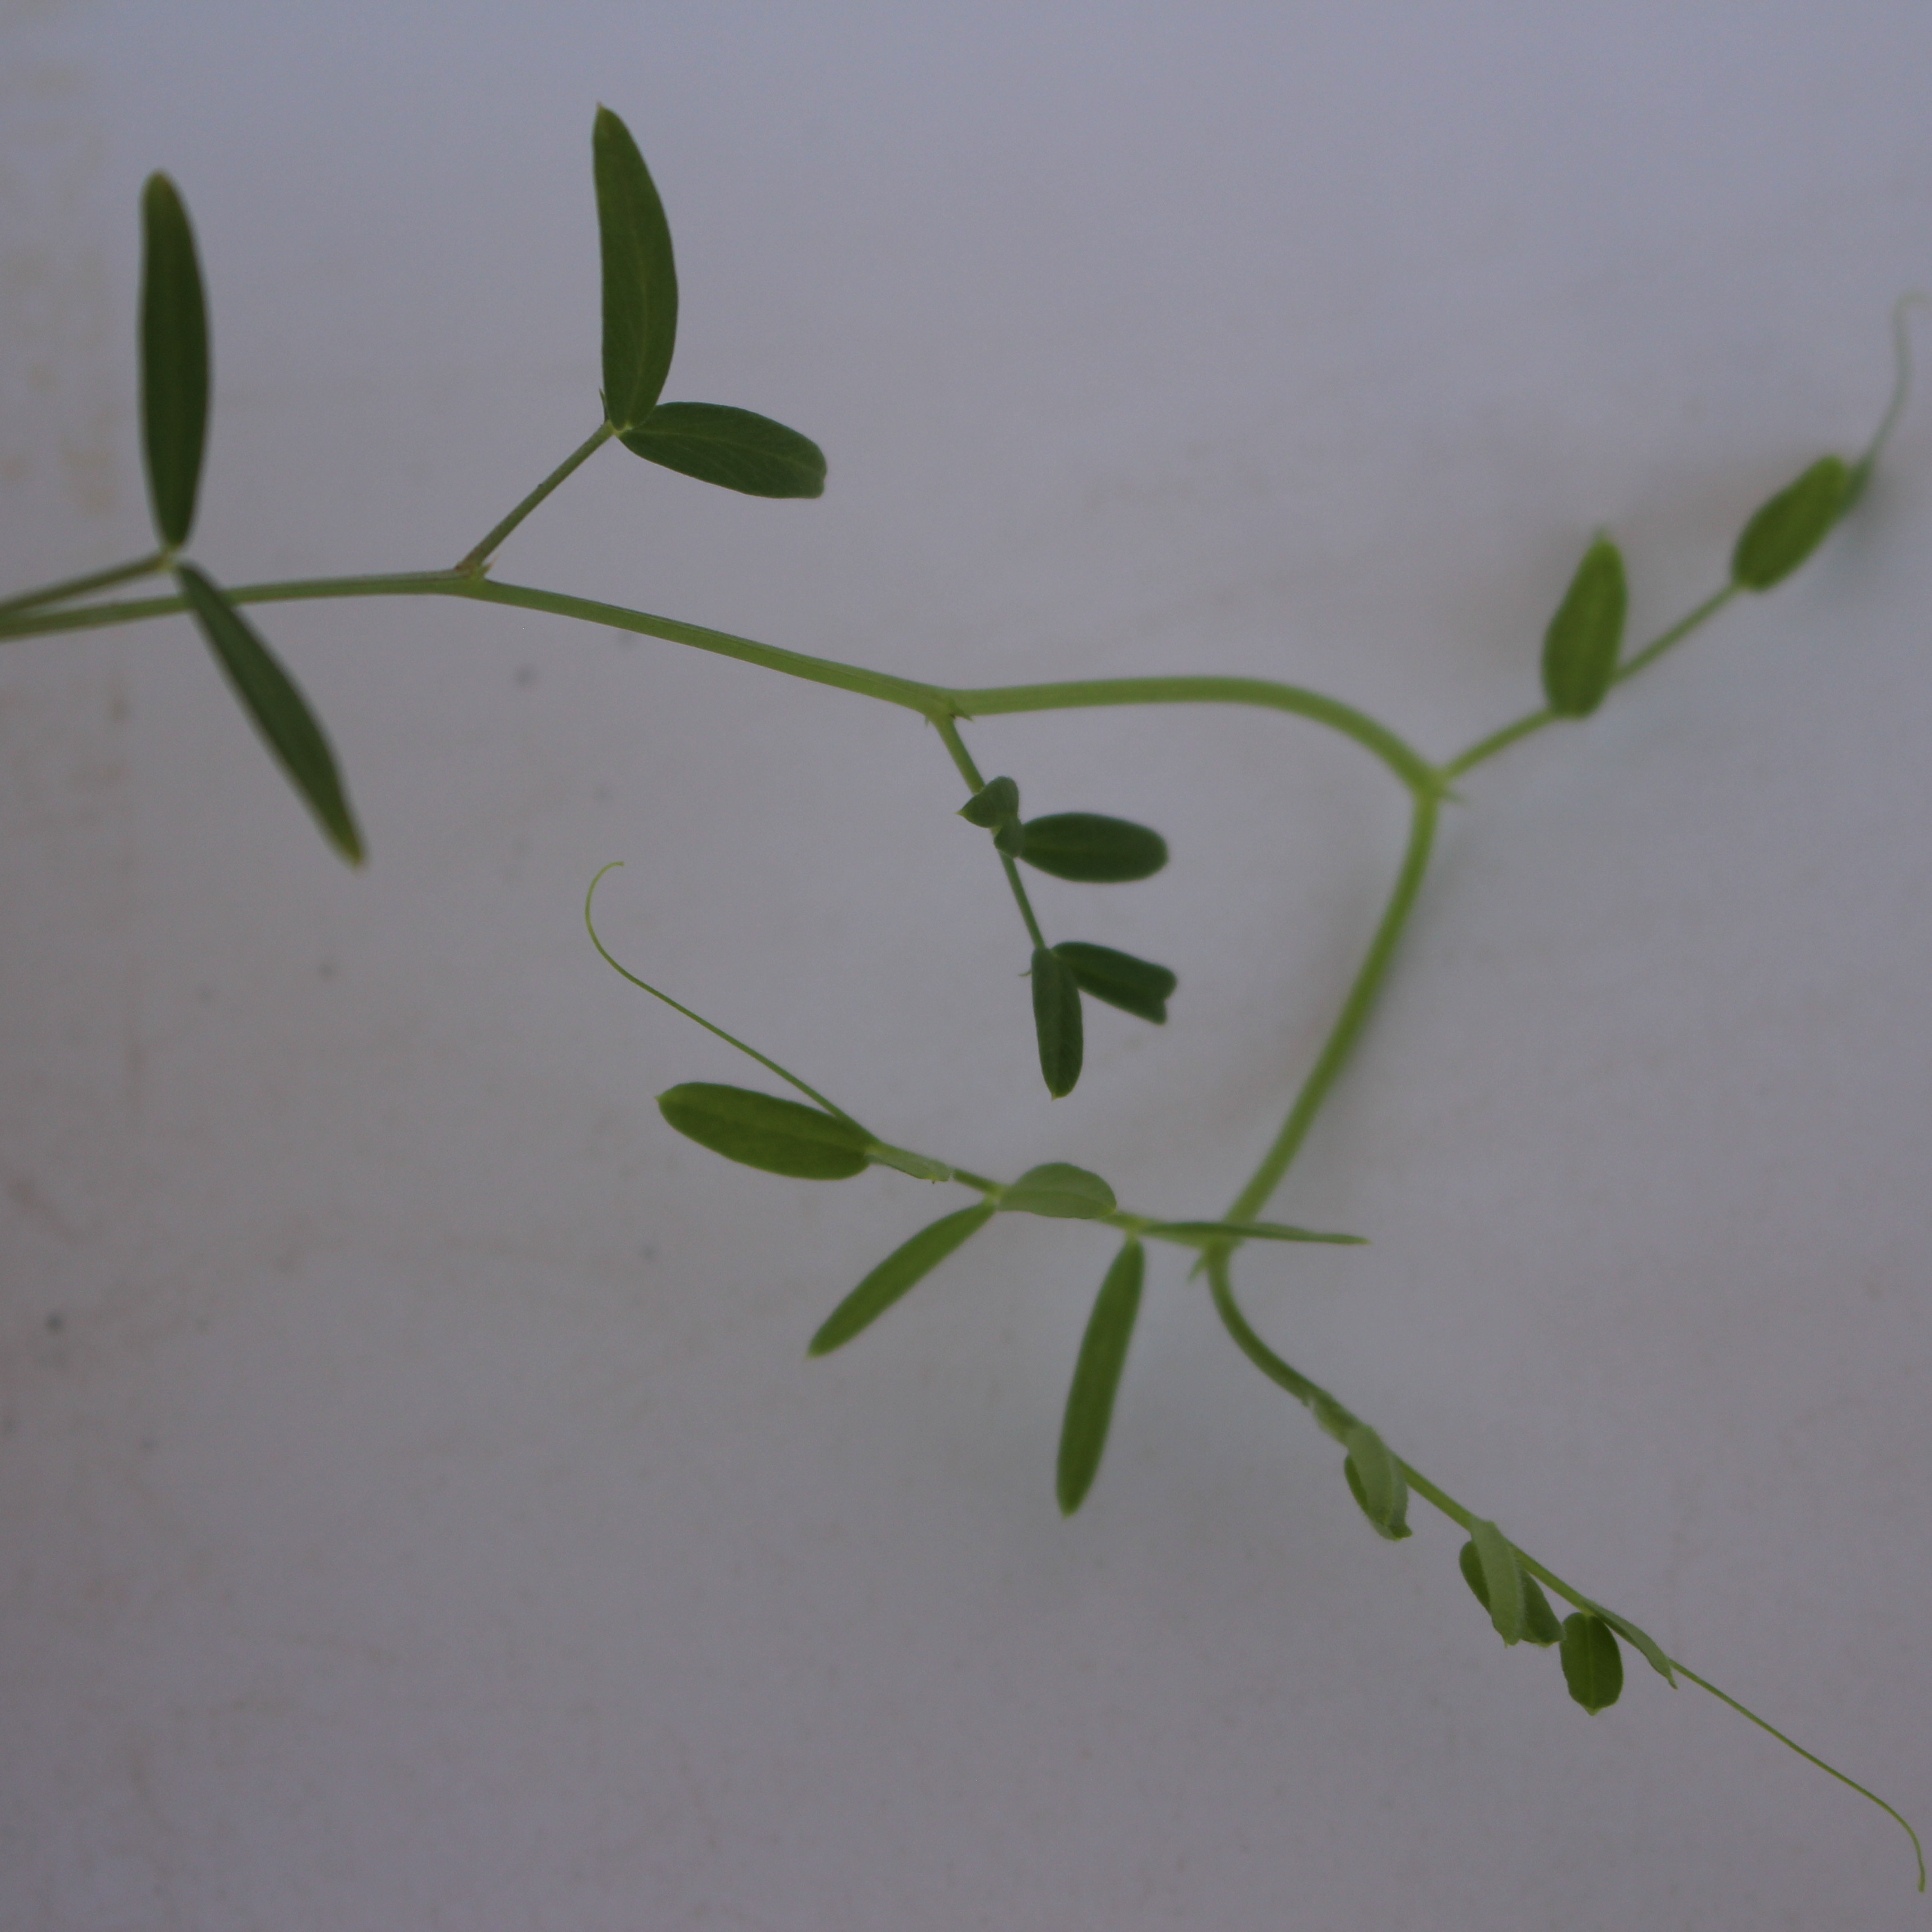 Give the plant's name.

Vicia sativa
